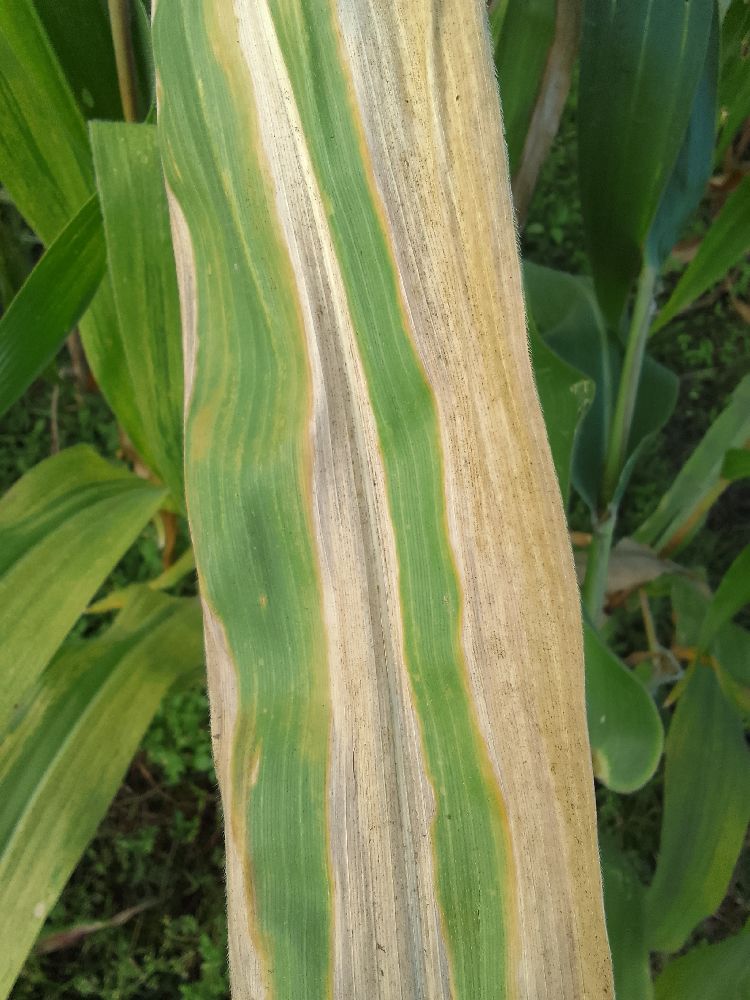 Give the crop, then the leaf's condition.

maize, maize lethal necrosis
